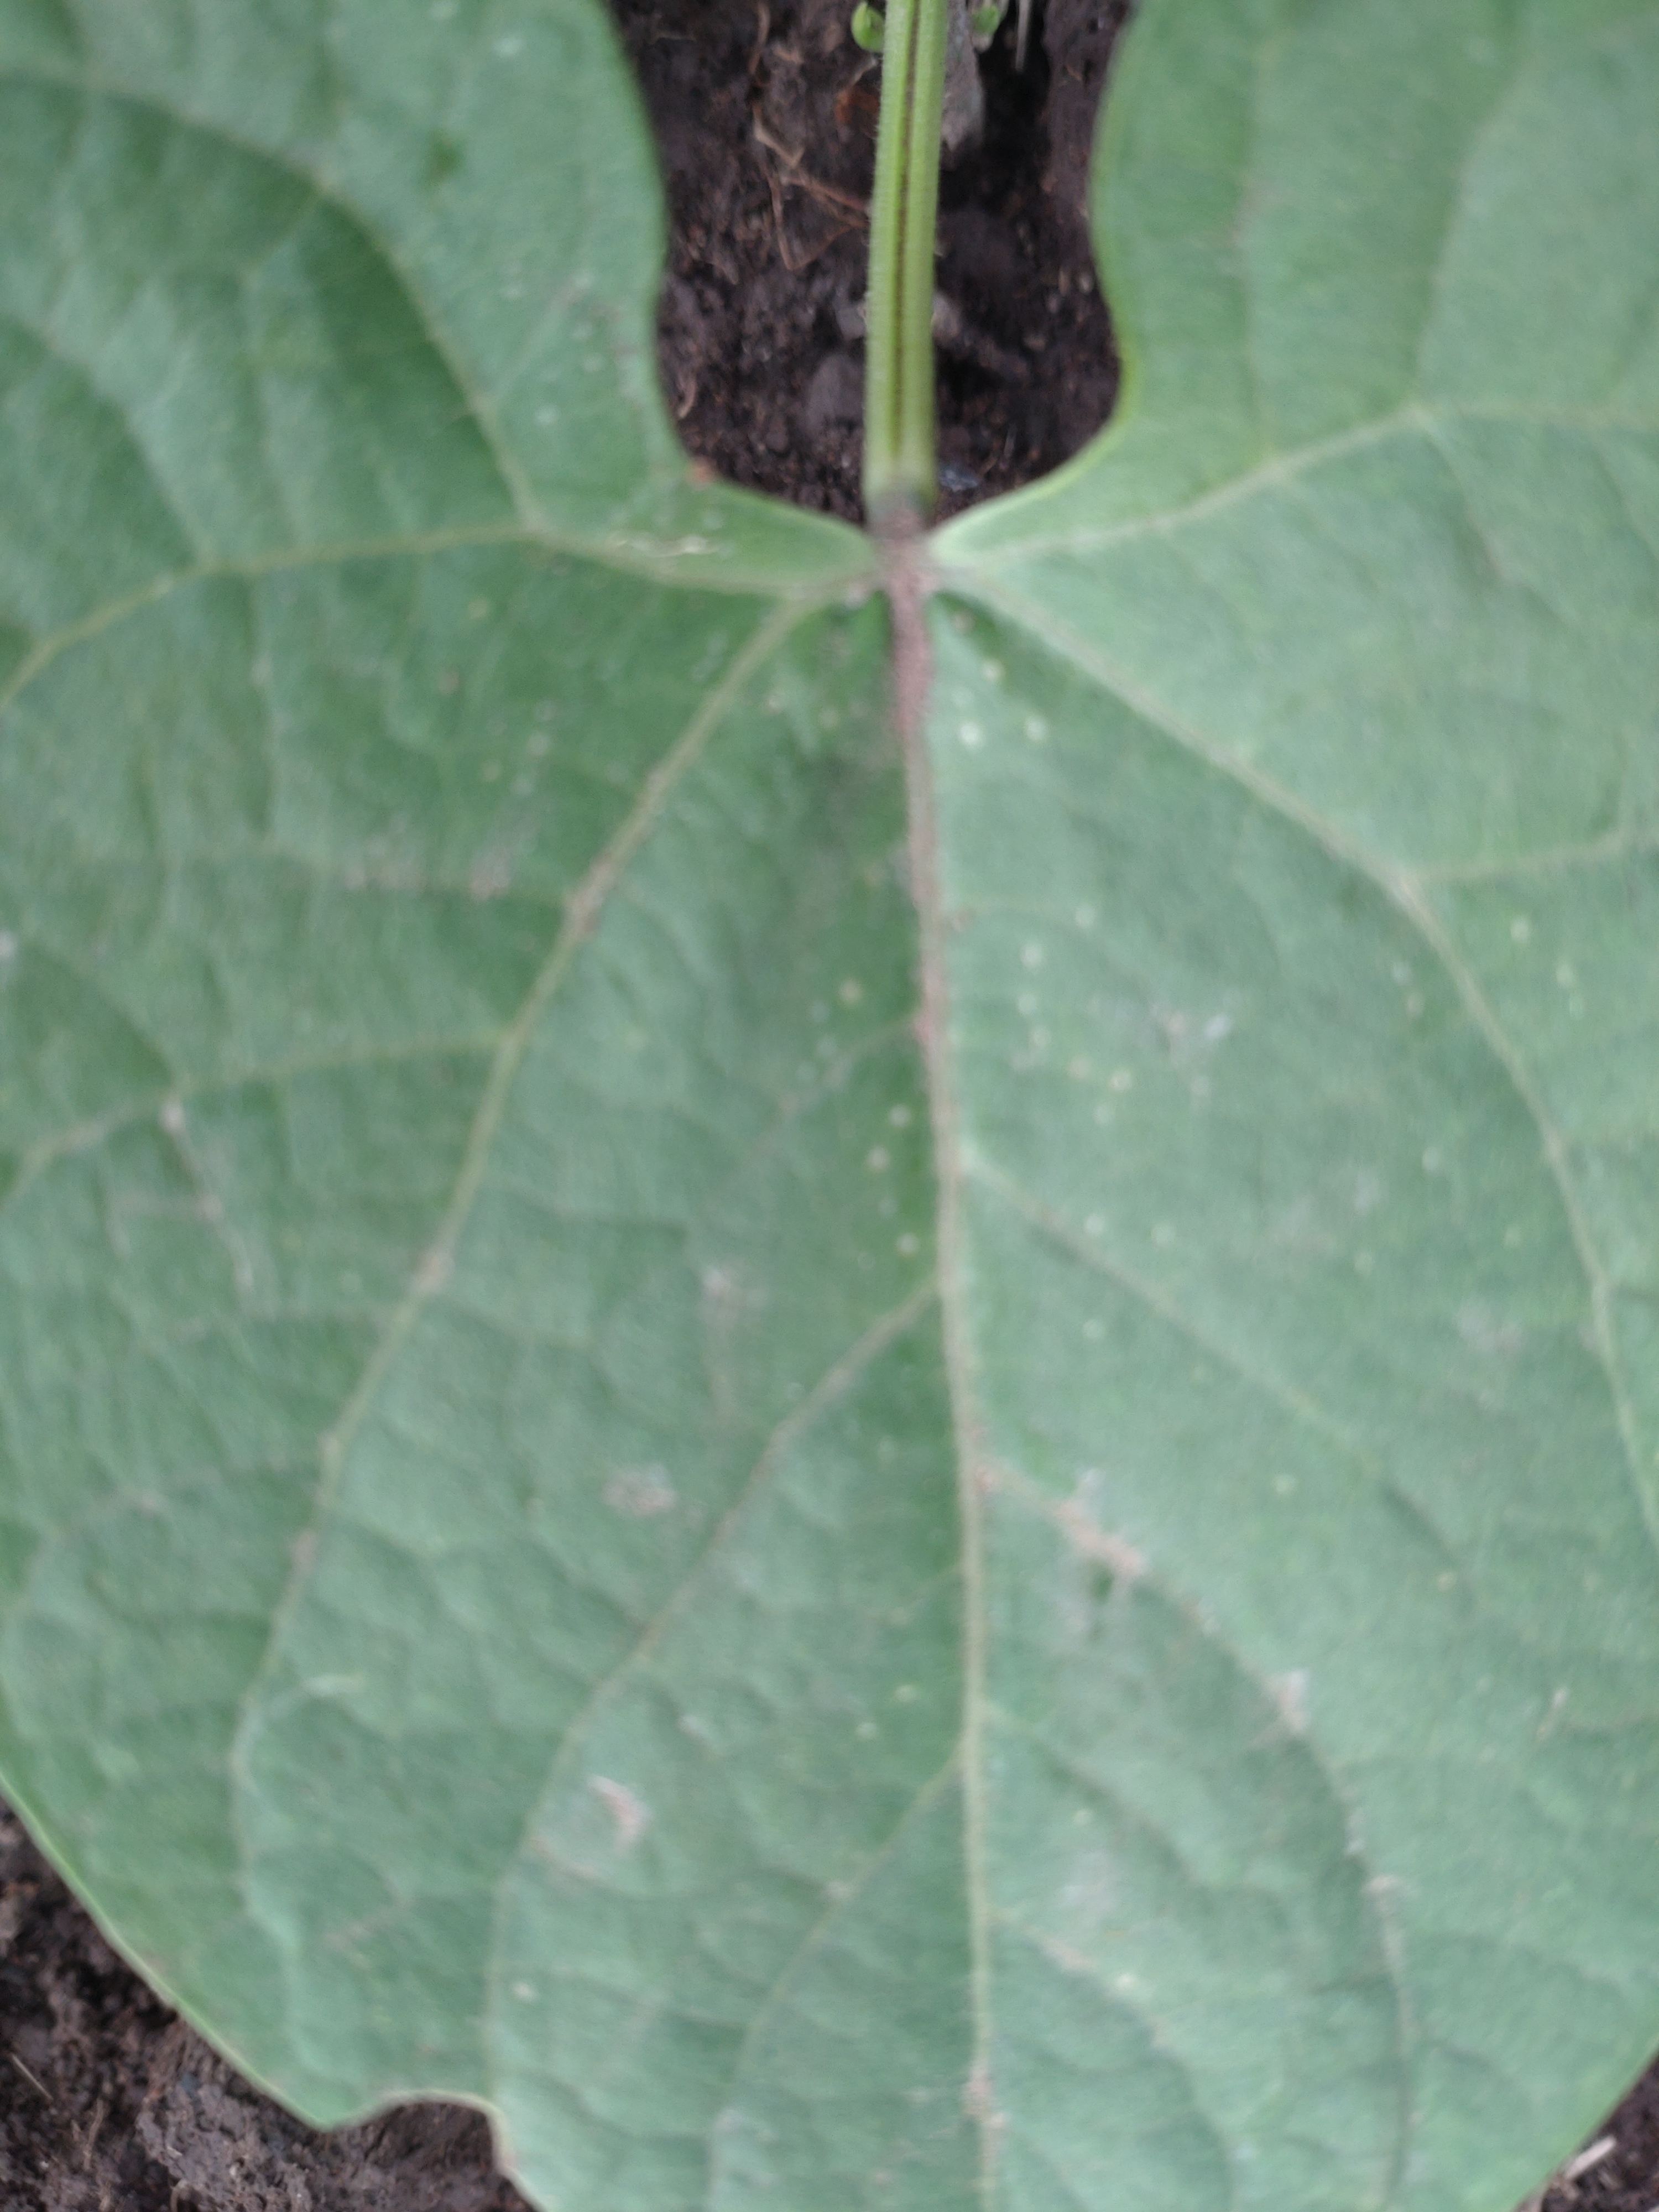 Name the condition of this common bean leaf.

healthy
